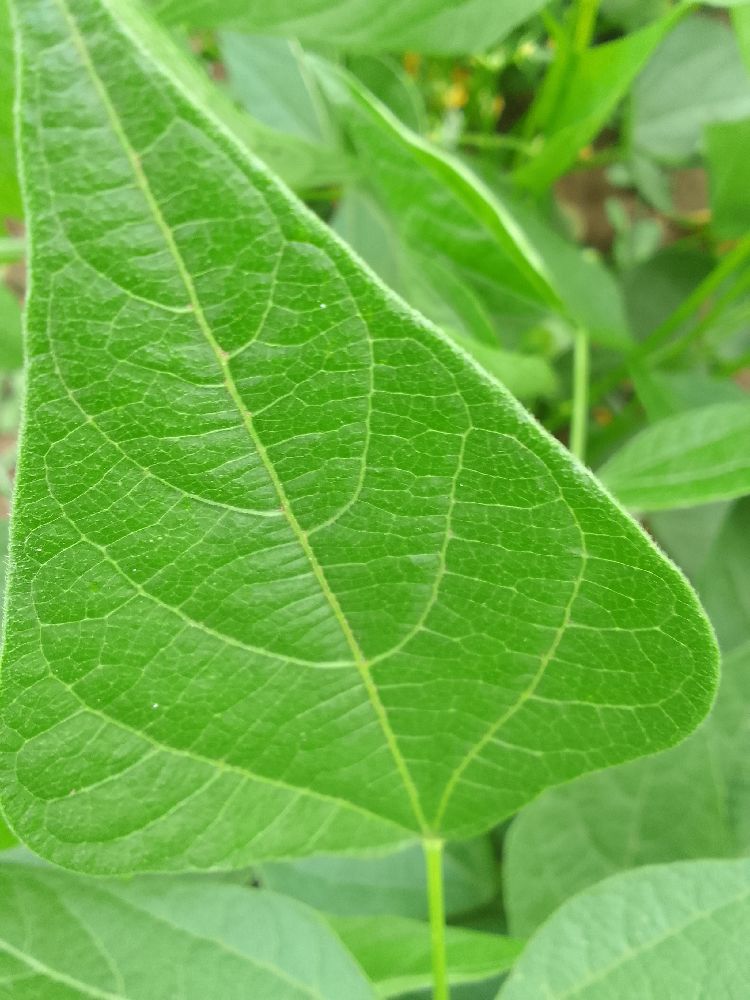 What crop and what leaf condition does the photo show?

common bean, healthy
